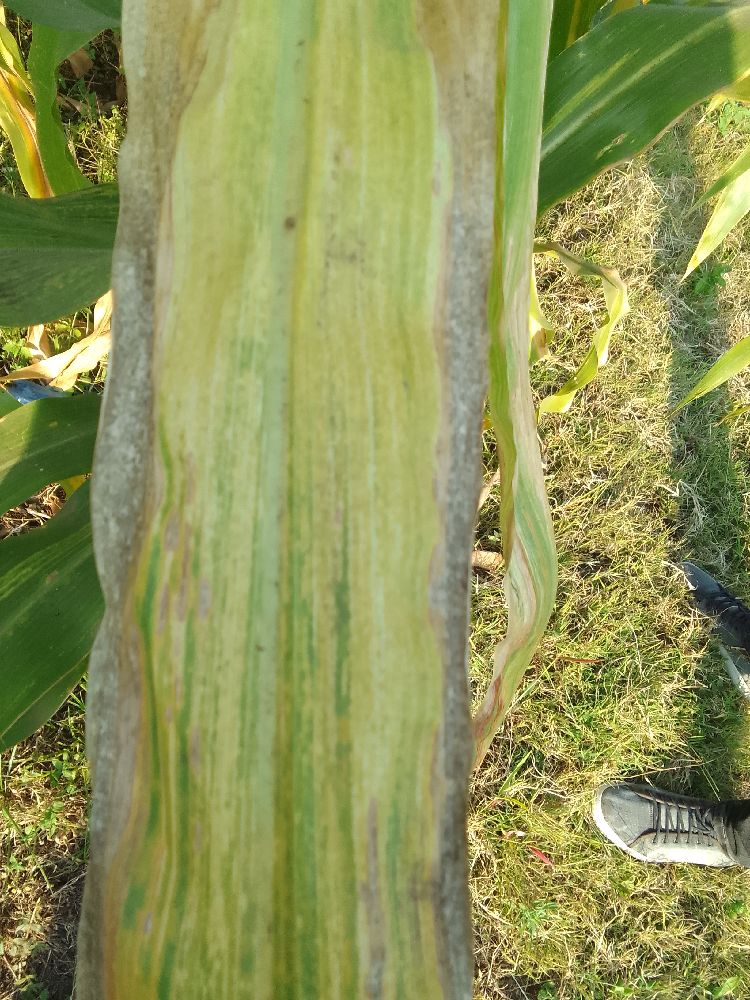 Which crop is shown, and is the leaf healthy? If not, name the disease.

maize, maize lethal necrosis
